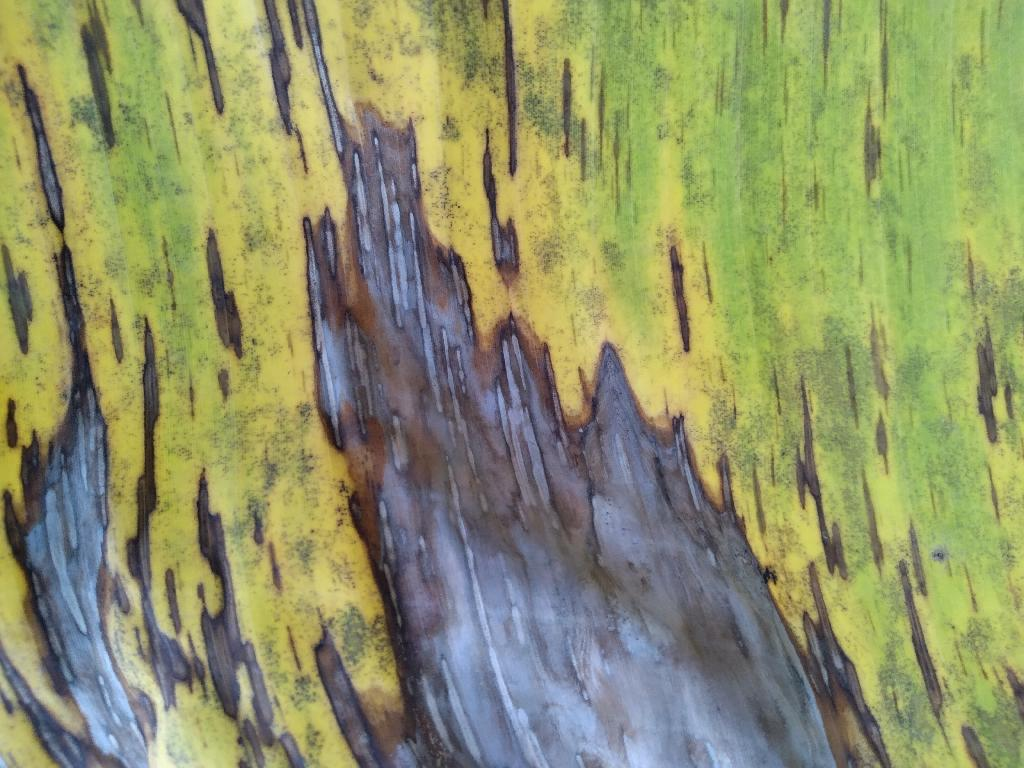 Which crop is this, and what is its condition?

banana, black sigatoka
